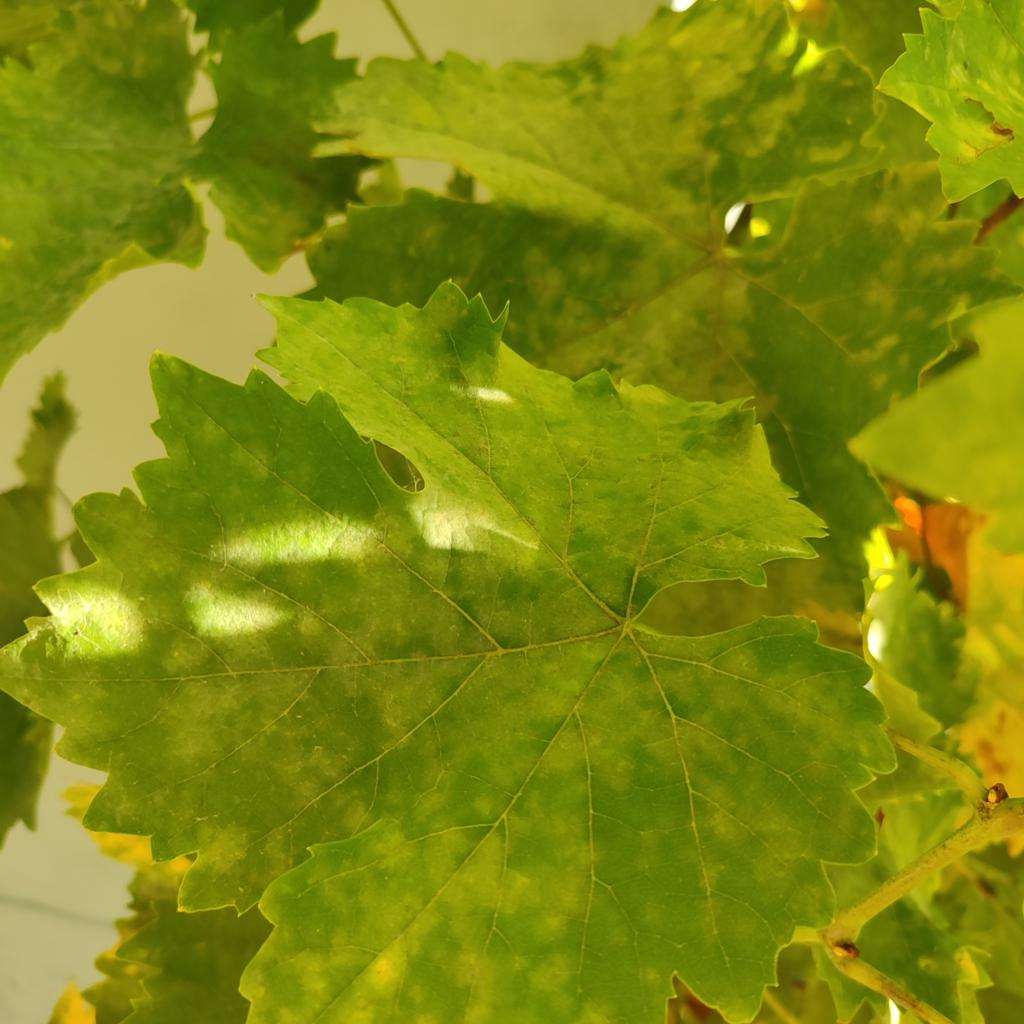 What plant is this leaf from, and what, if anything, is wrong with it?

grapevine, powdery mildew
